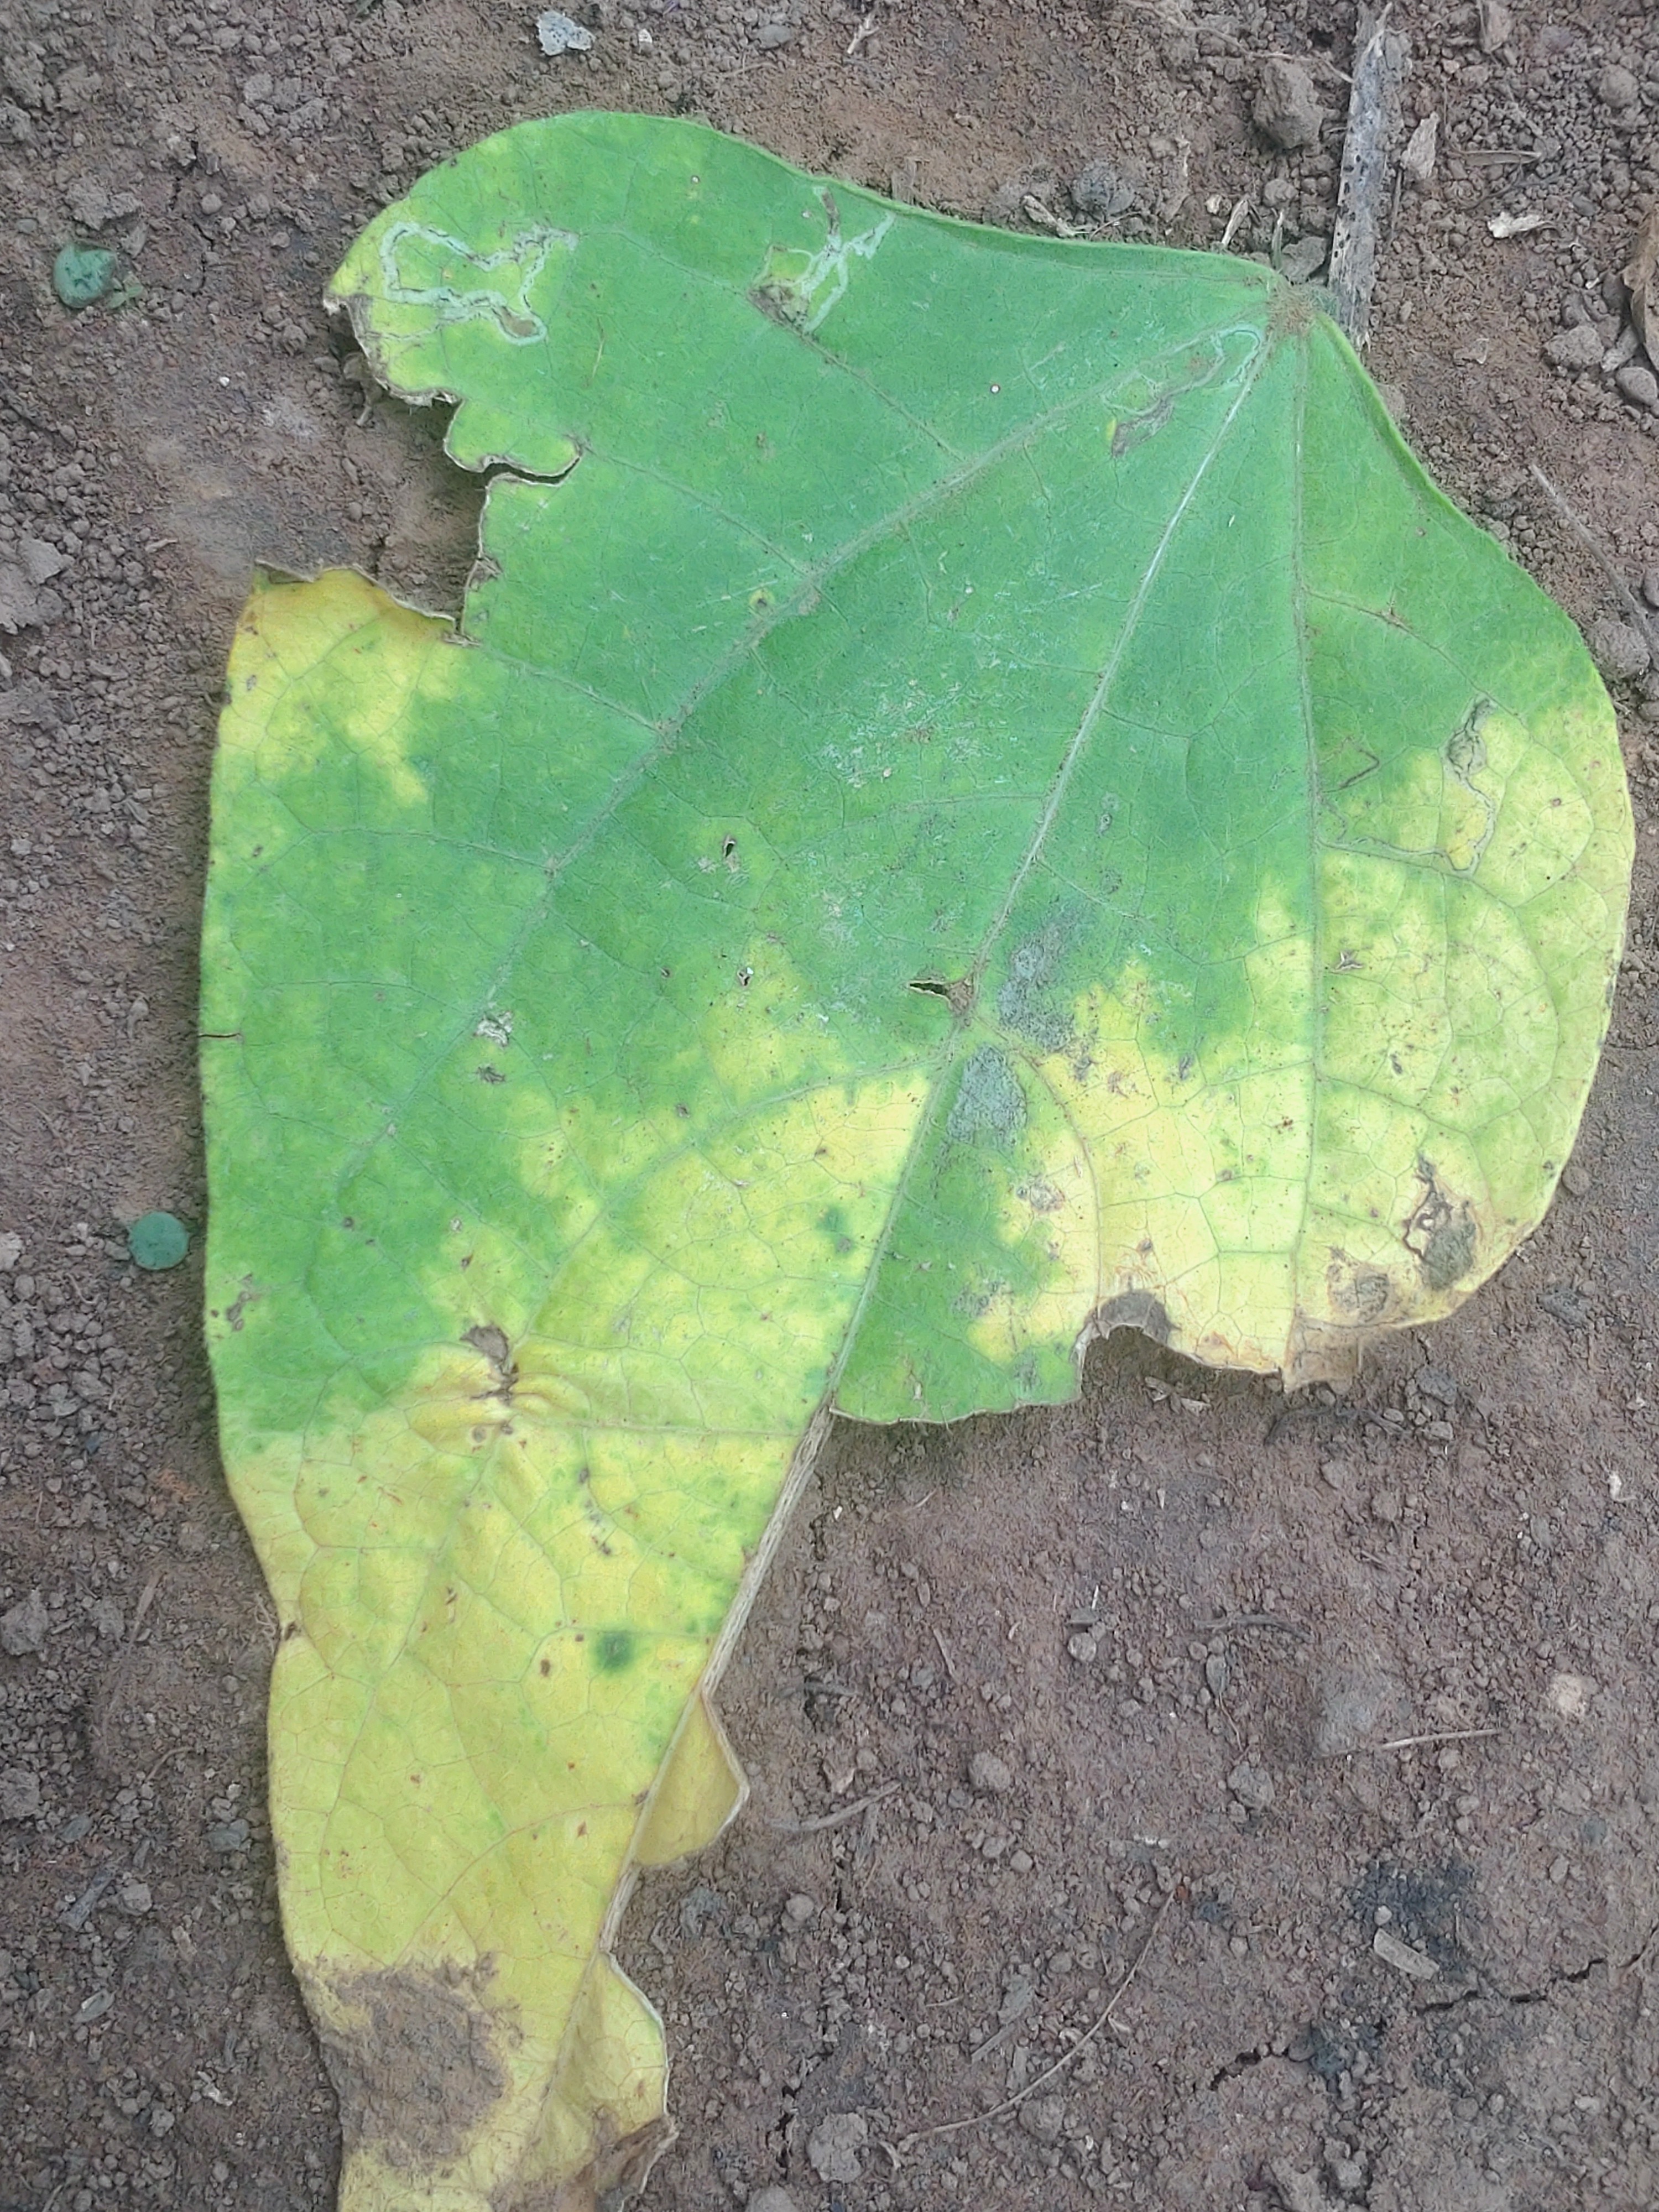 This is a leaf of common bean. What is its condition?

anthracnose
